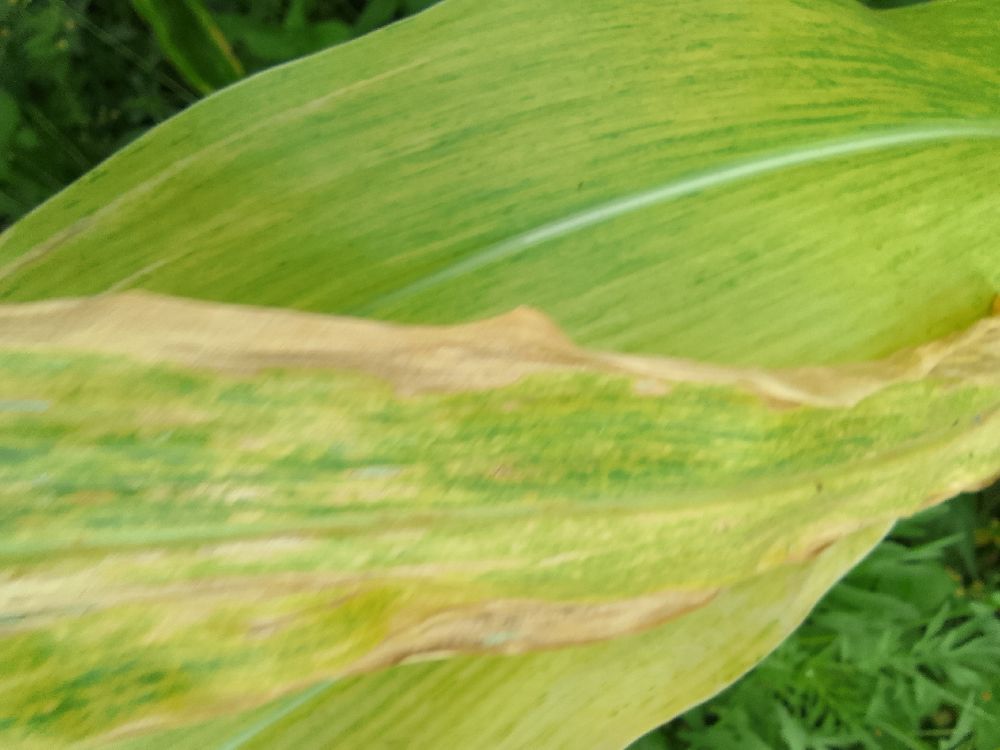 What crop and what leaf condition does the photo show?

maize, maize lethal necrosis
